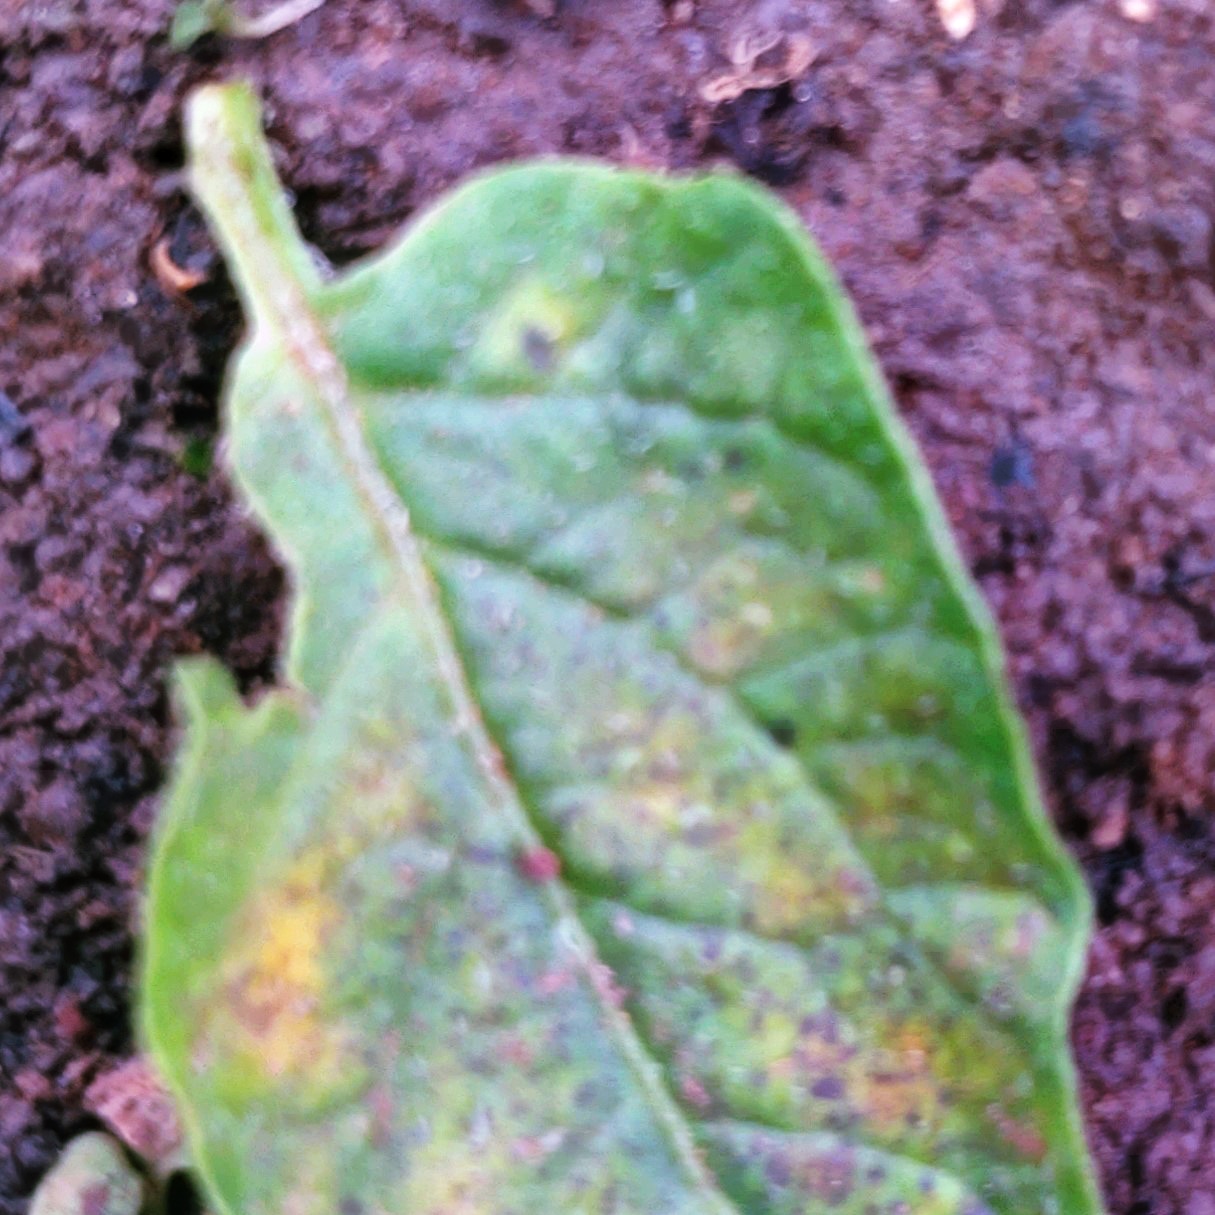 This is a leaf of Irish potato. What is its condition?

late blight
